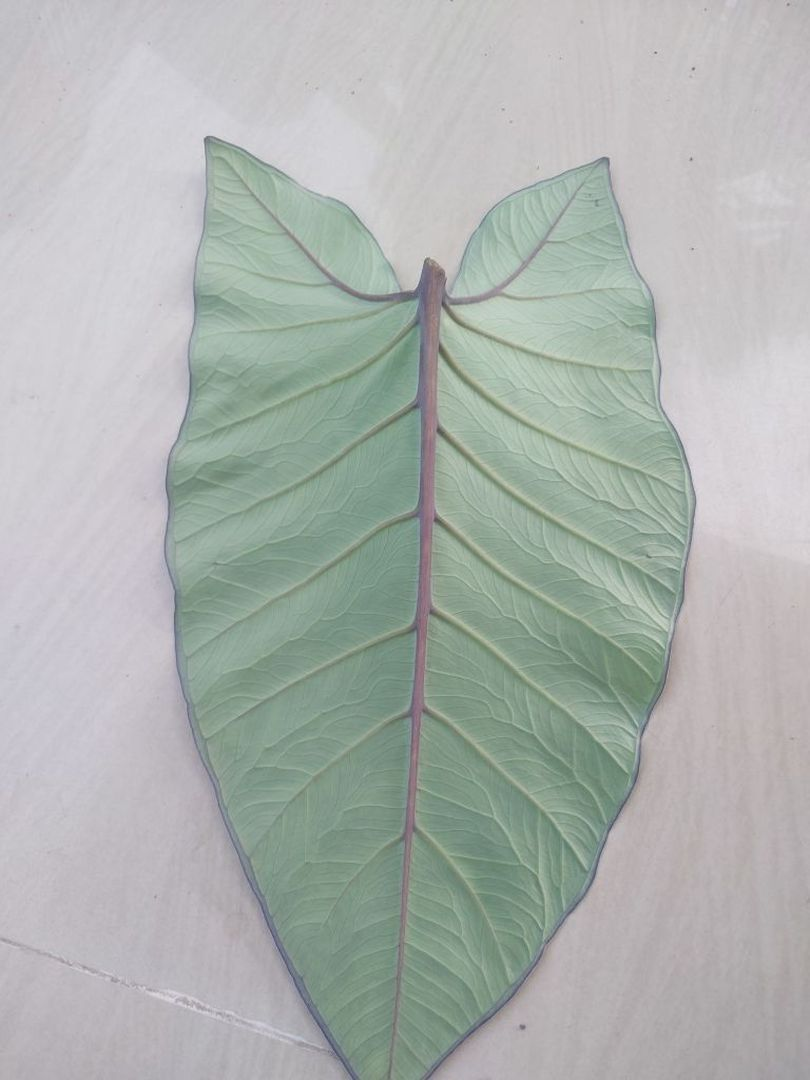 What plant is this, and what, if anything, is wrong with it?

taro, healthy
